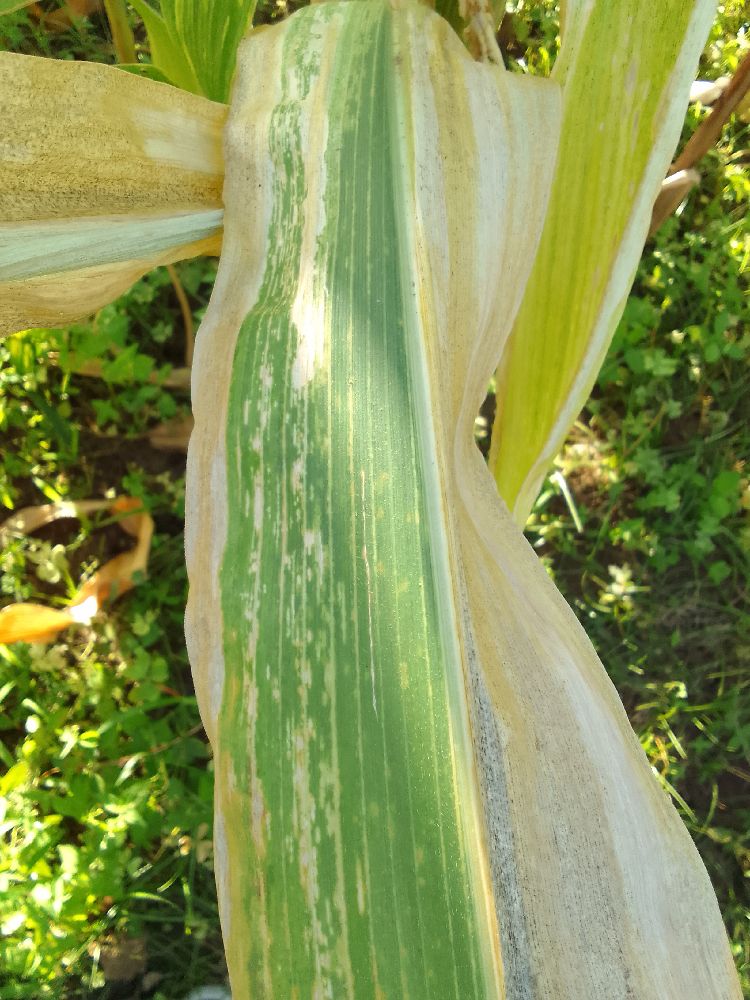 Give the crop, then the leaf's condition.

maize, maize lethal necrosis
